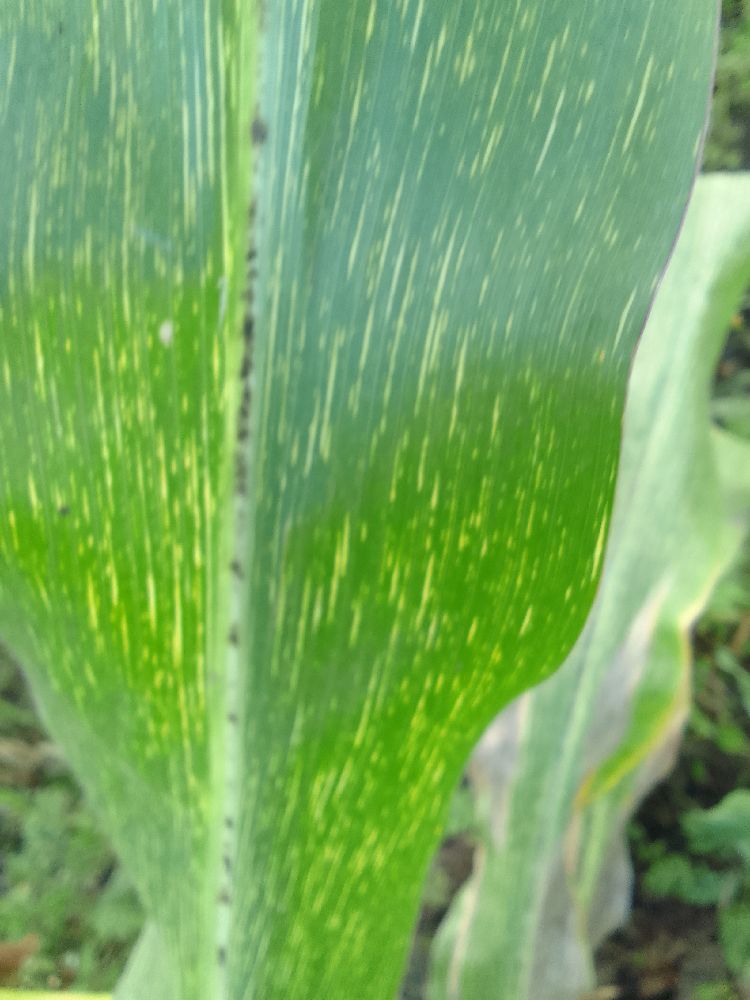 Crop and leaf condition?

maize, maize streak virus
